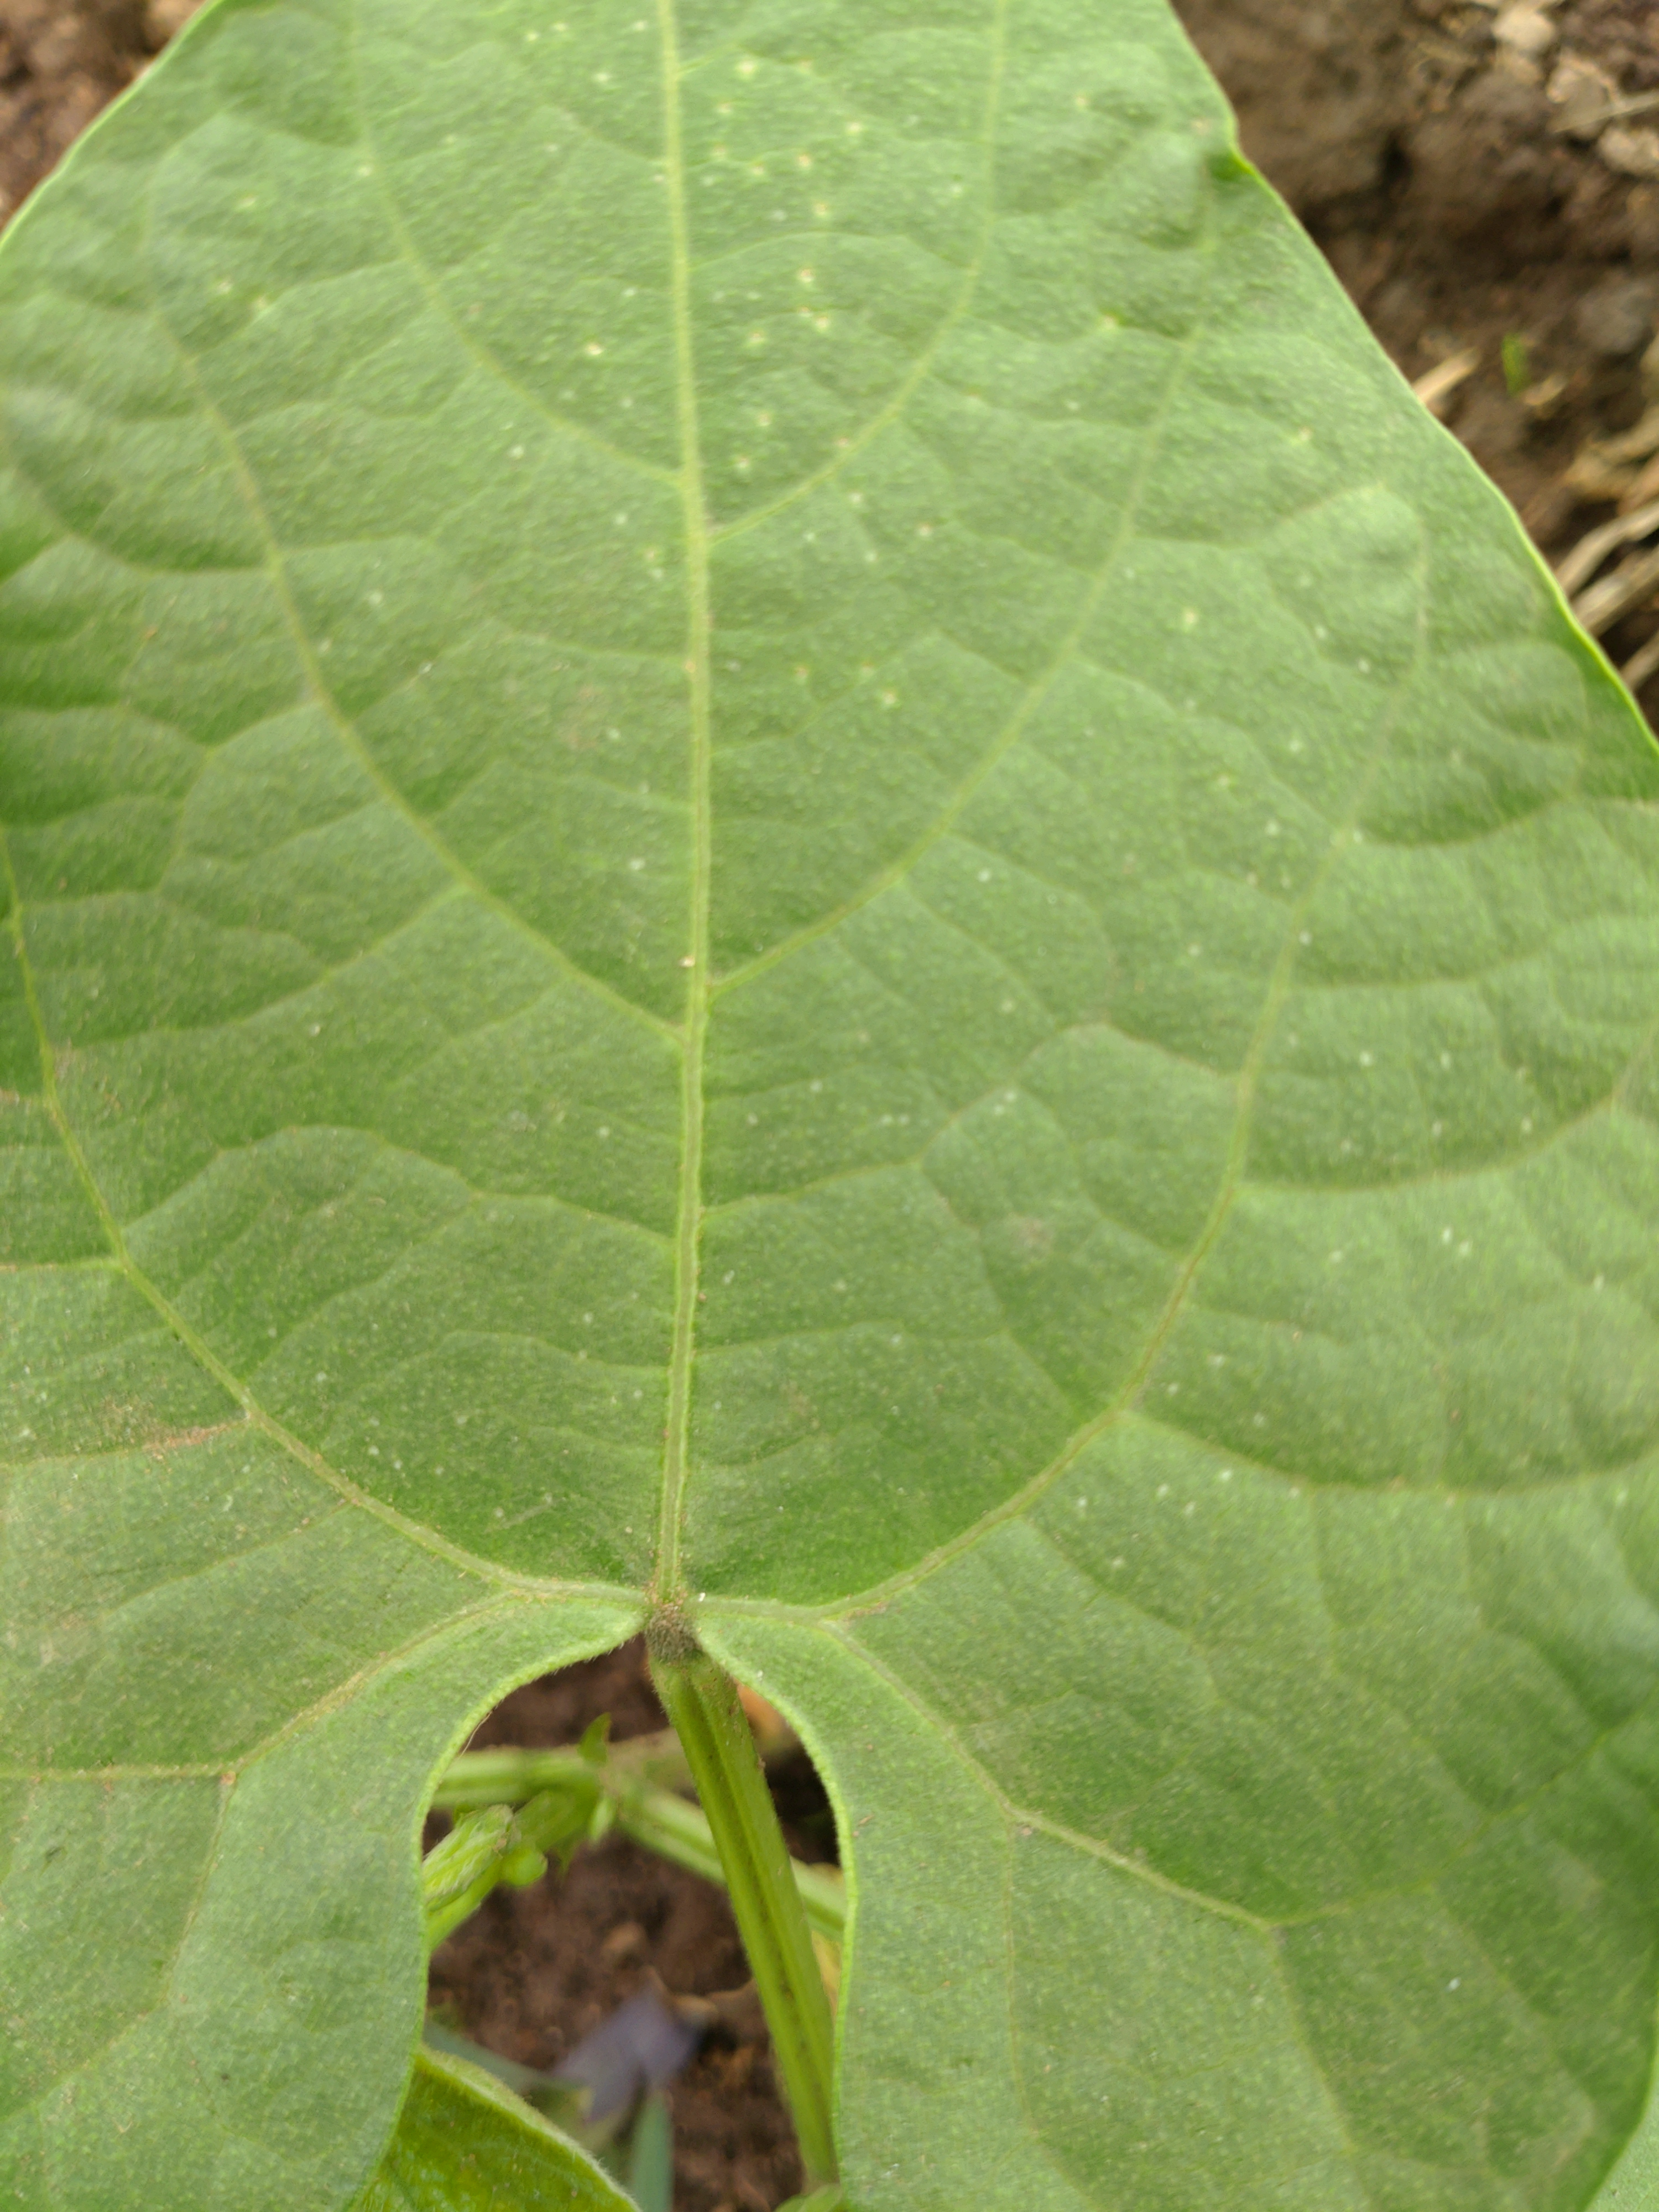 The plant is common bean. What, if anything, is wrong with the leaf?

healthy
